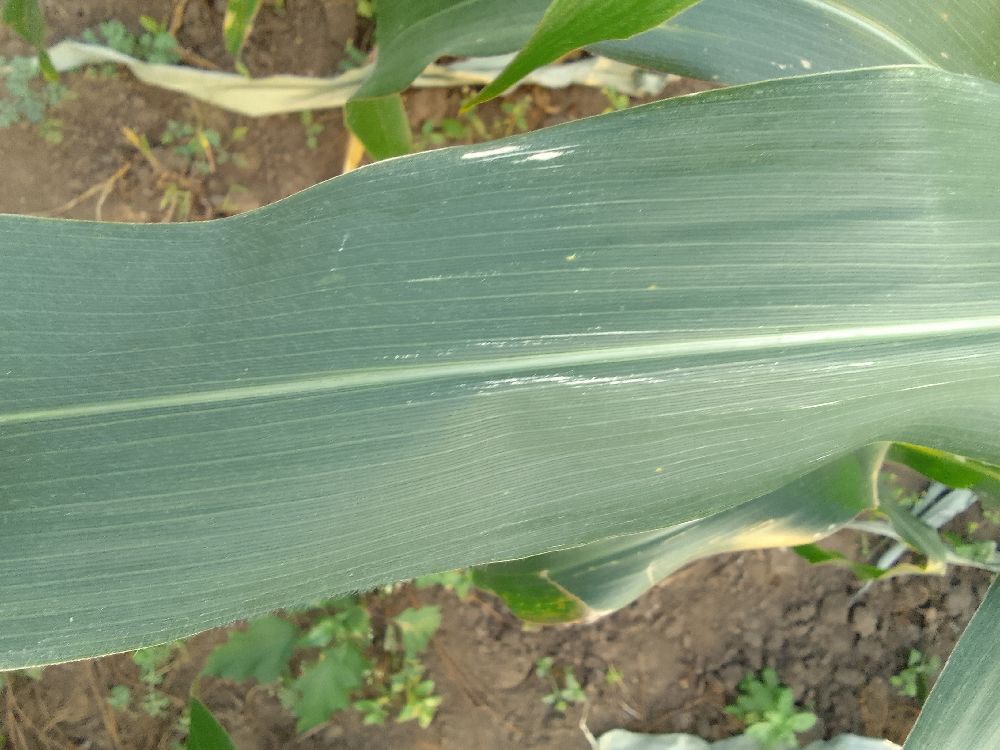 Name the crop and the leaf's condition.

maize, healthy
